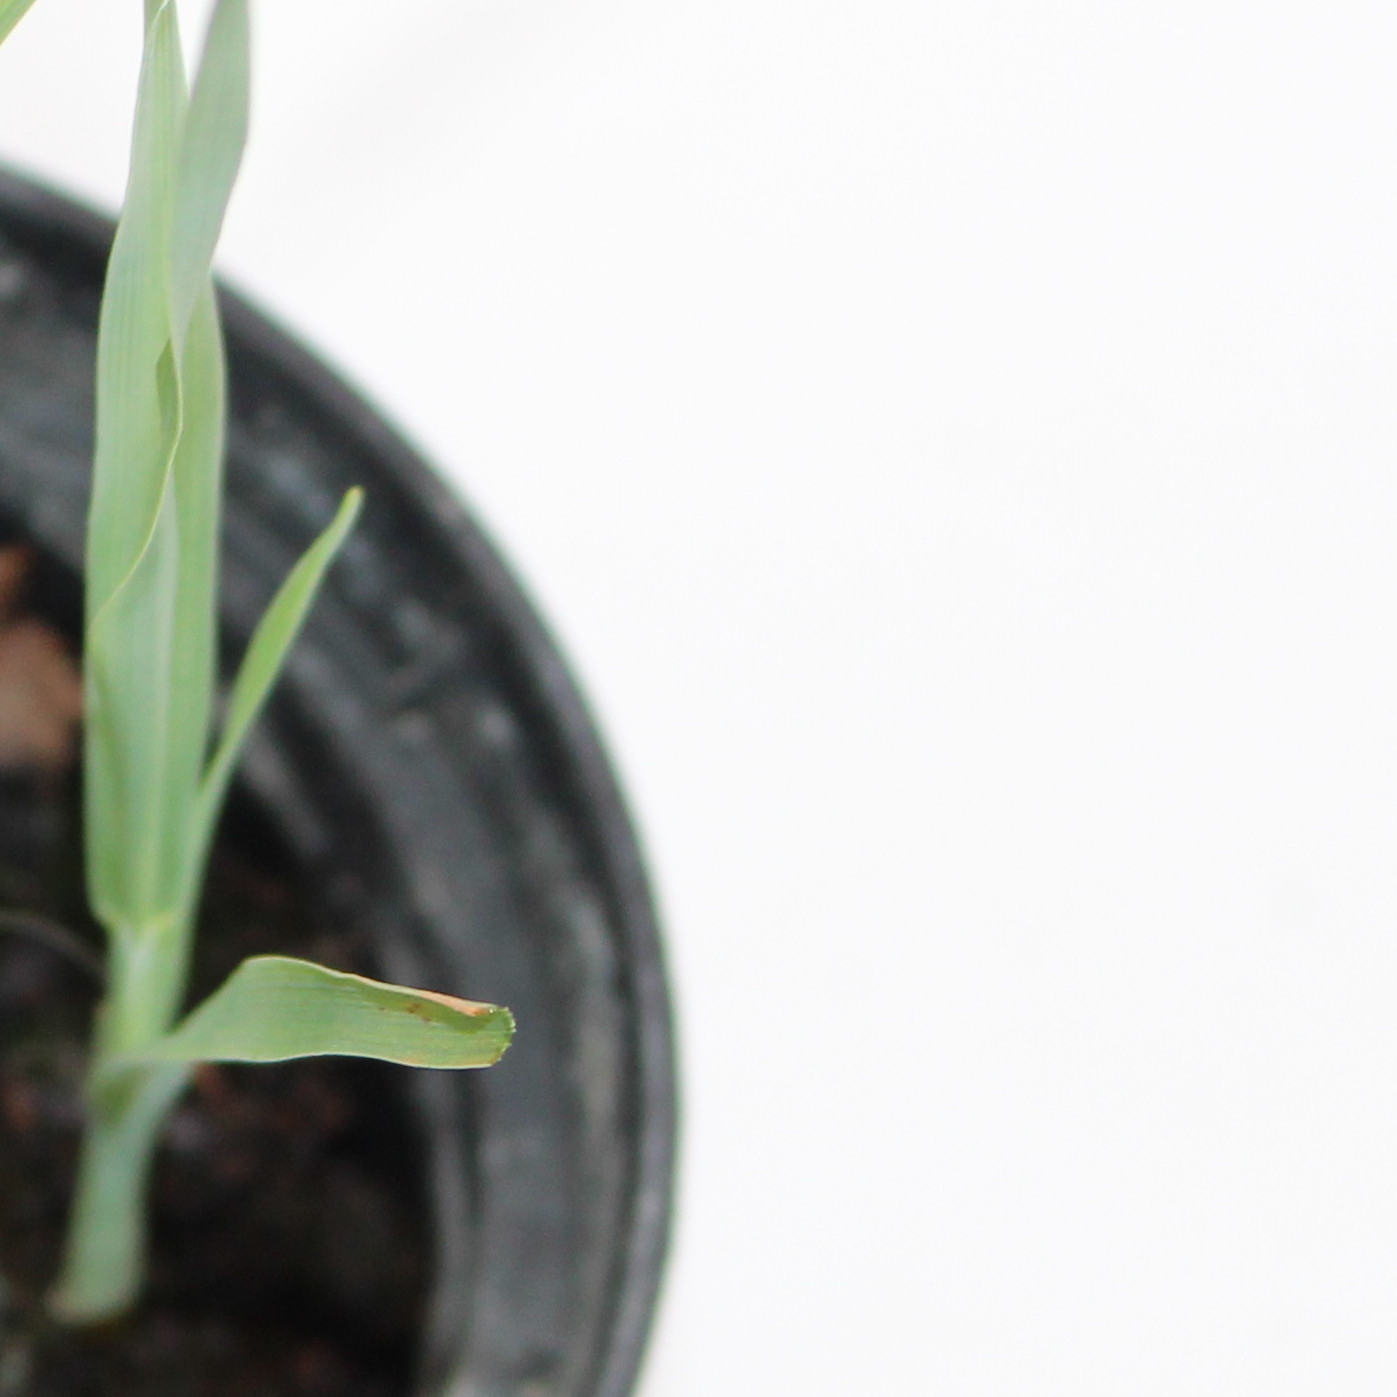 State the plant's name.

Avena sterilis
